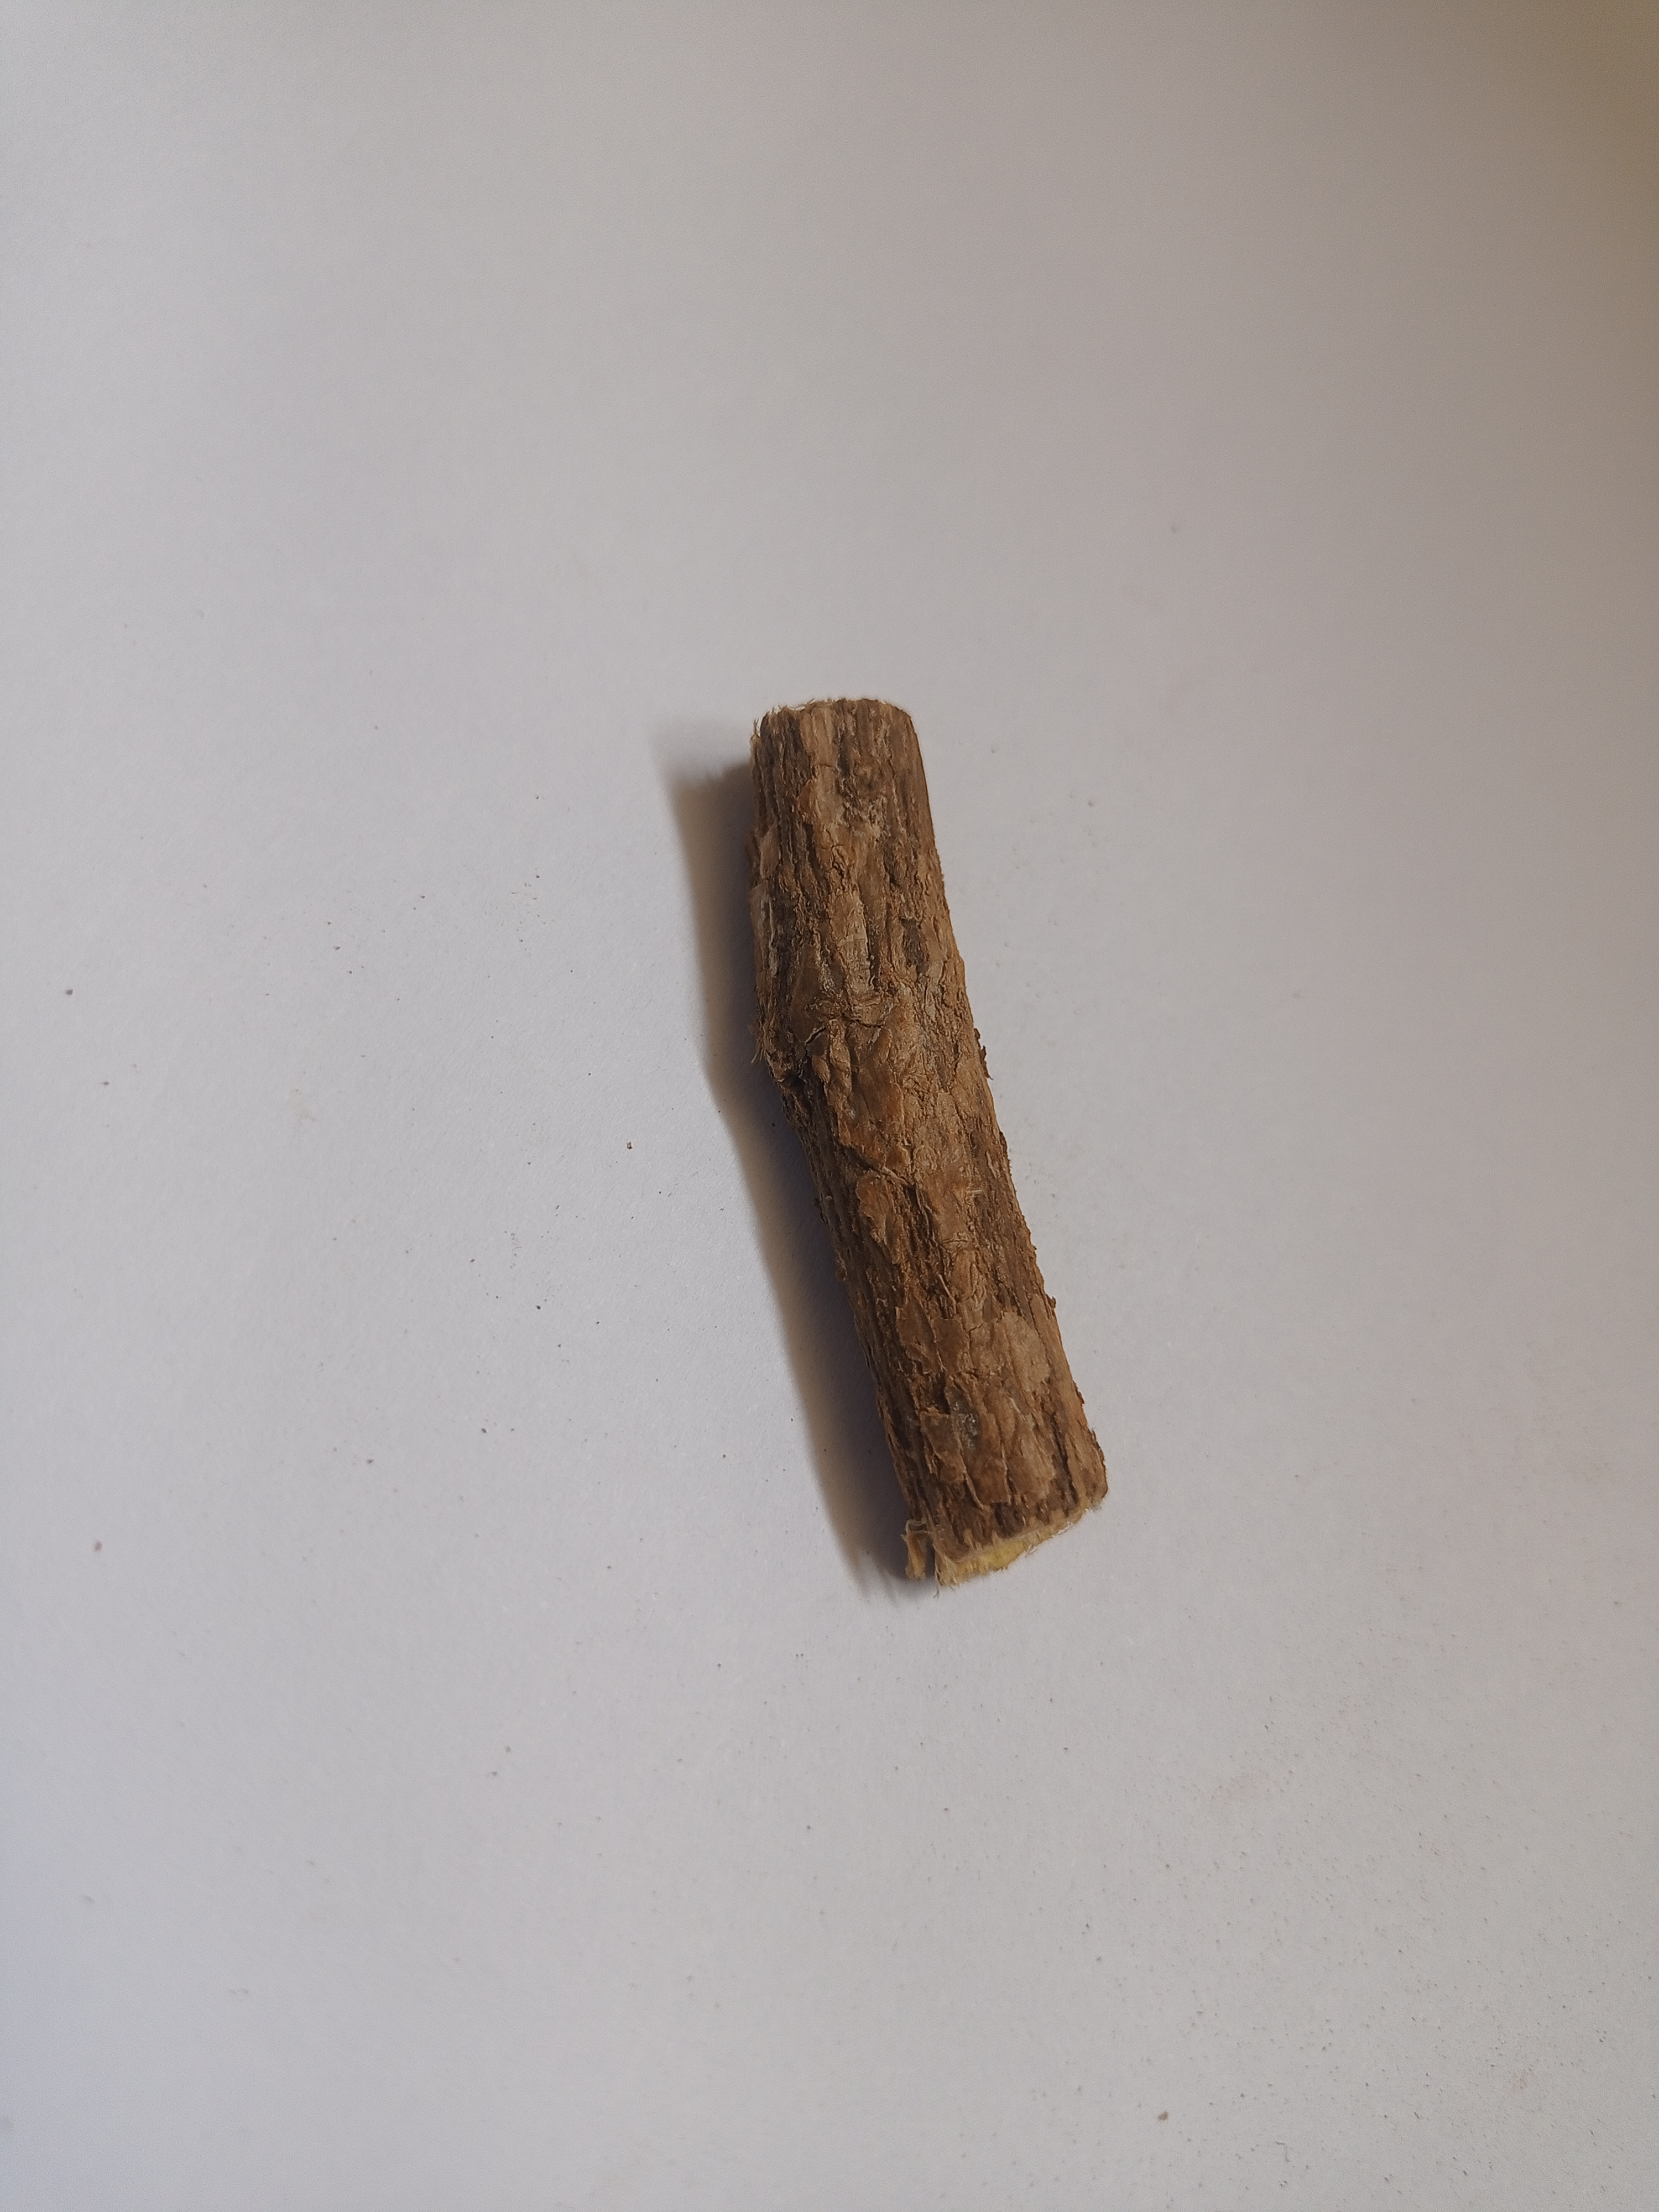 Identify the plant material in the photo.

jesthamadh
